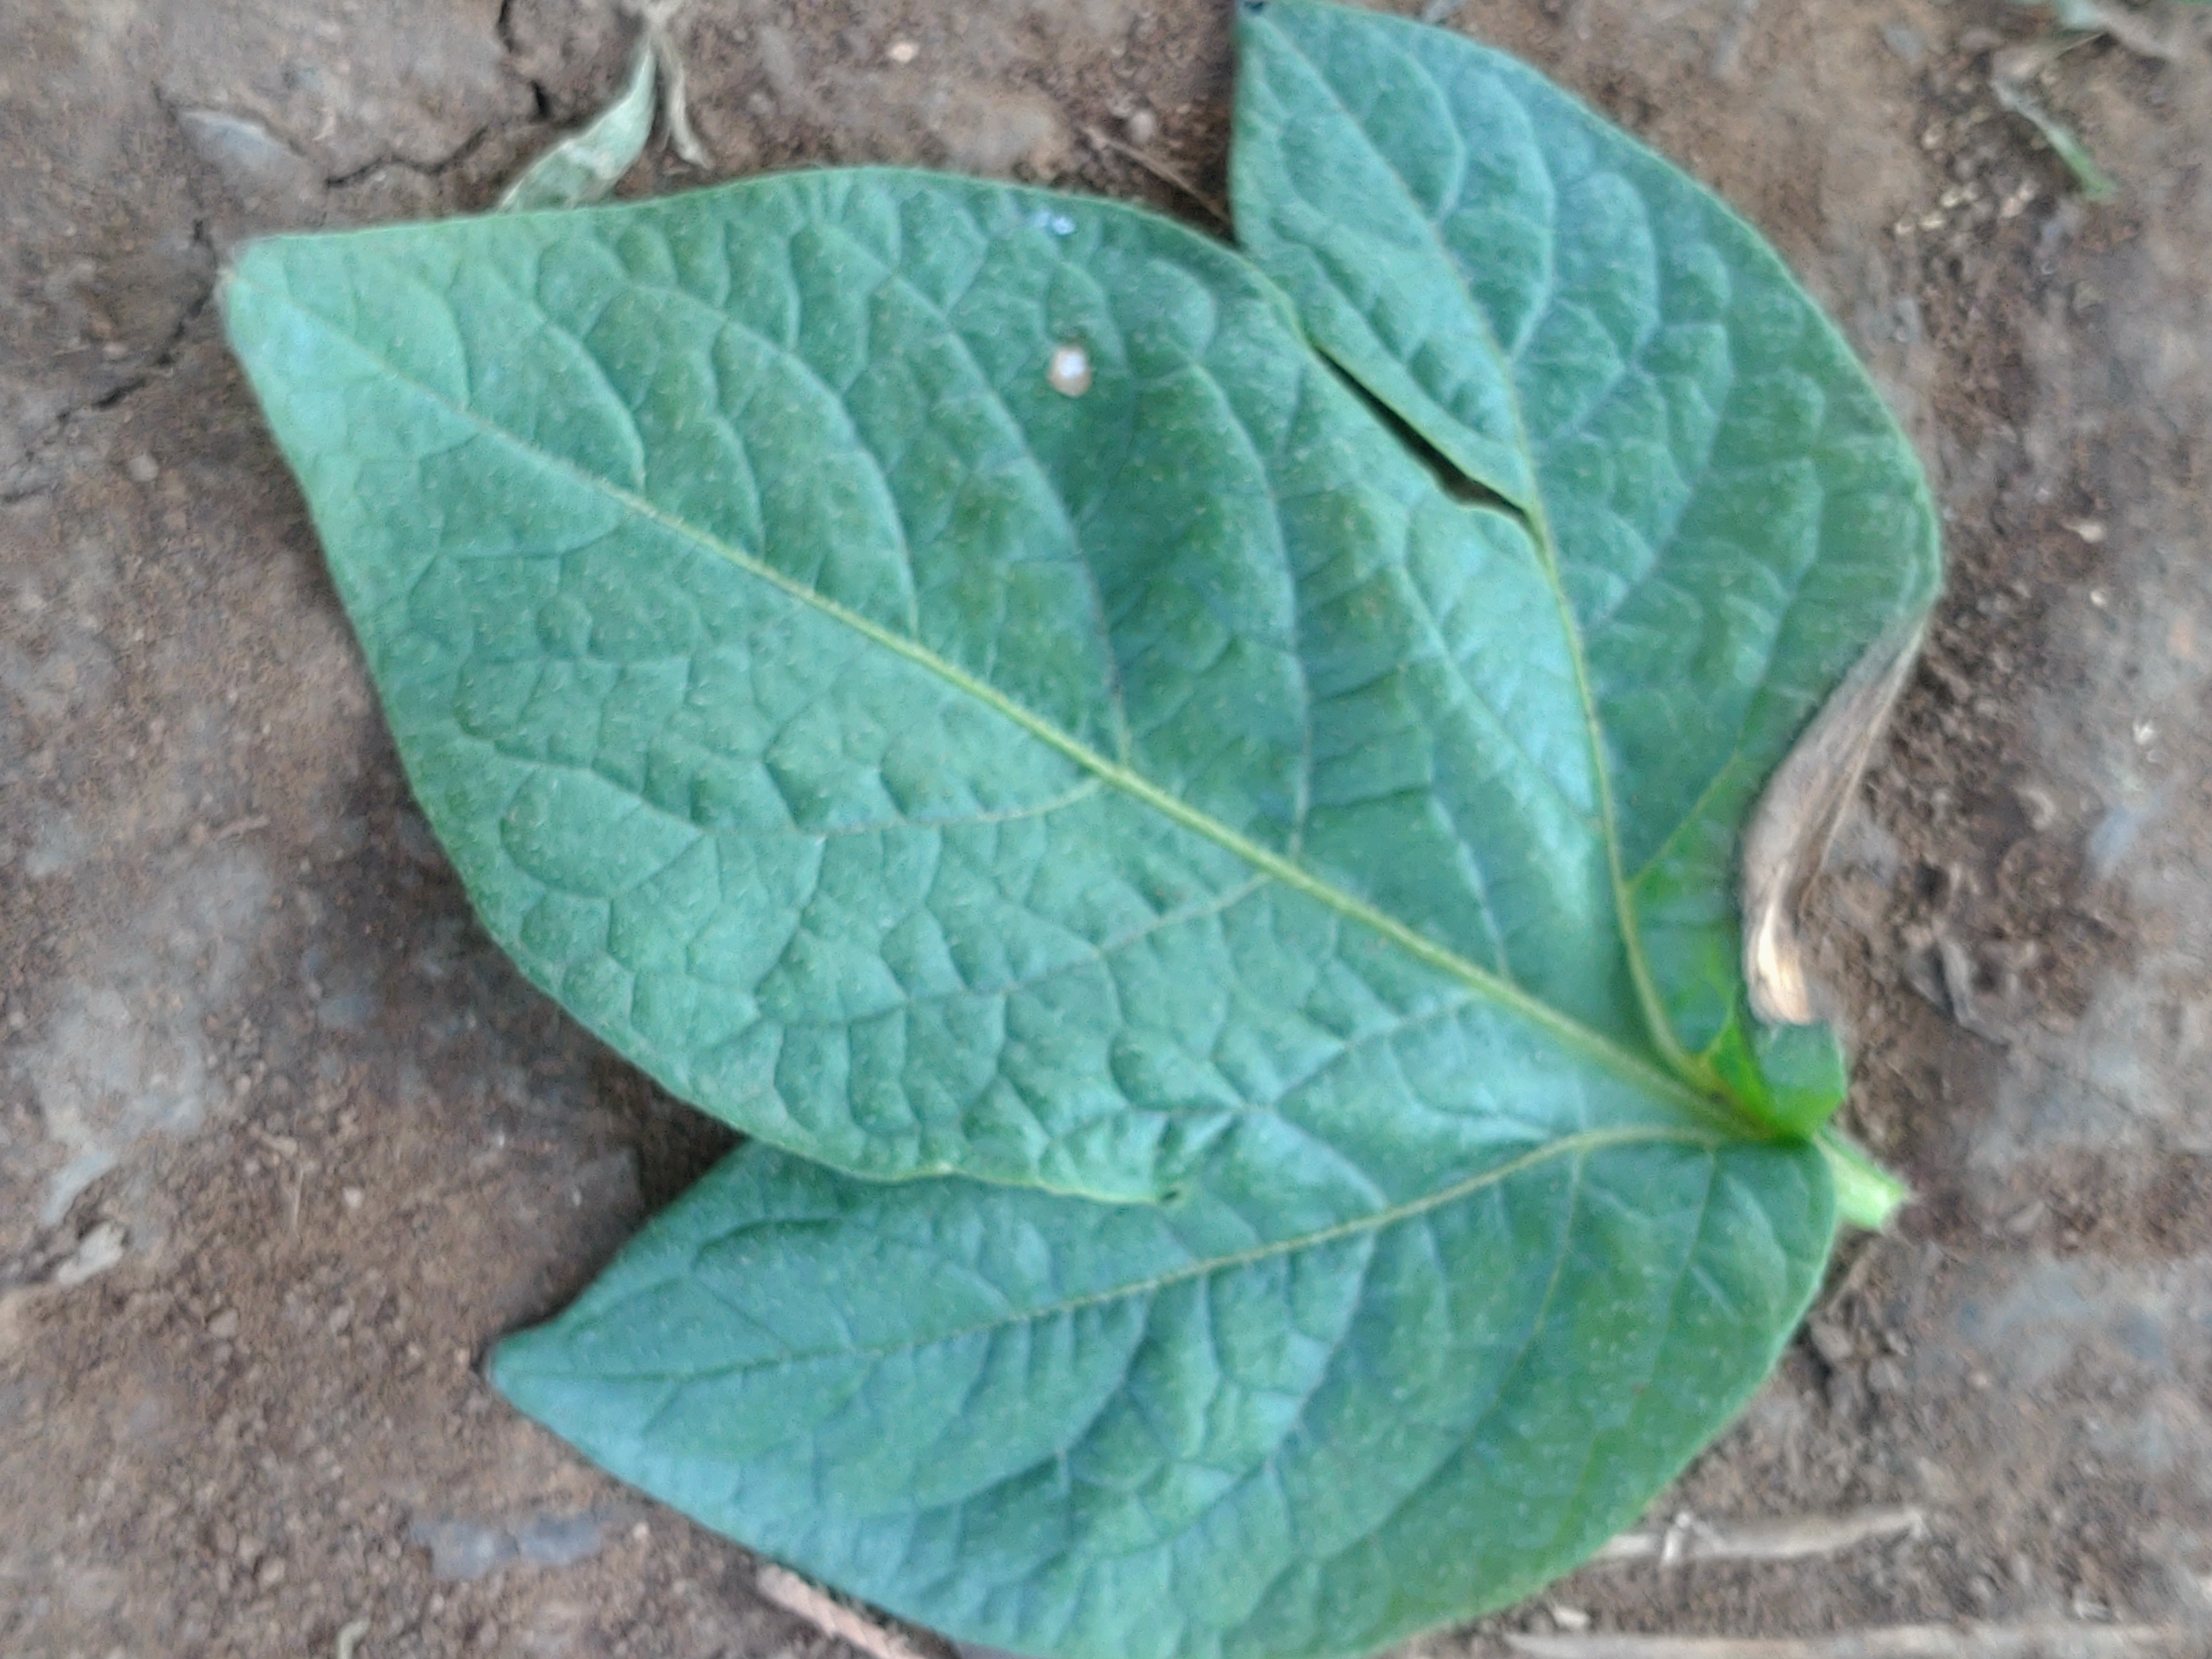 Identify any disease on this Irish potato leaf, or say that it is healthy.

early blight
